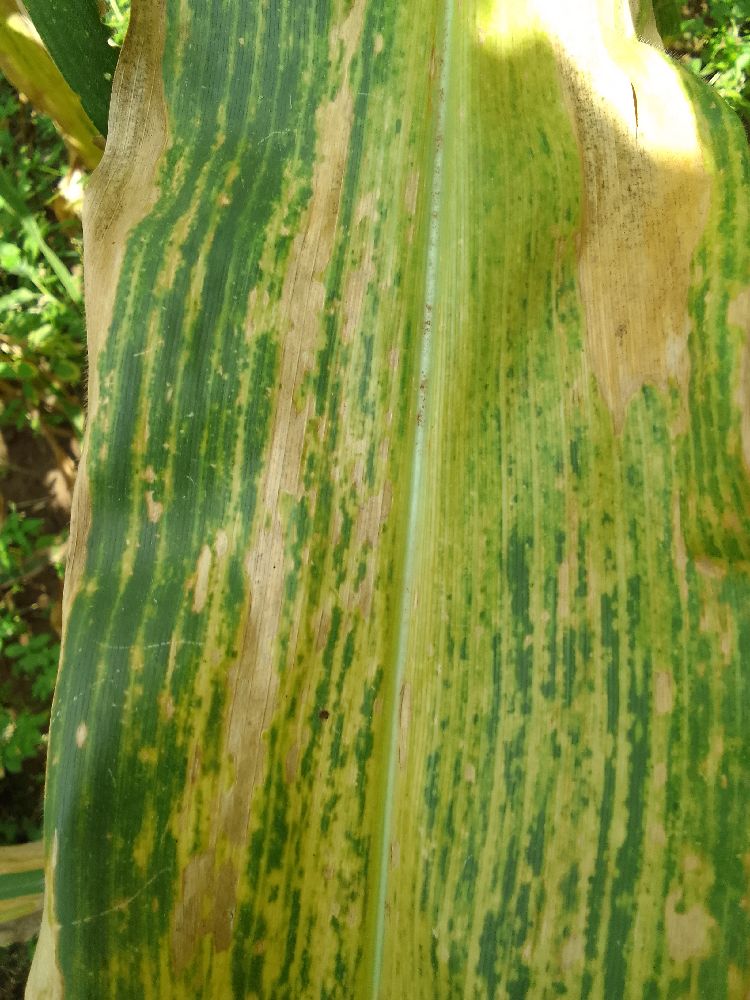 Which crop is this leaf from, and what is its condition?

maize, maize lethal necrosis
